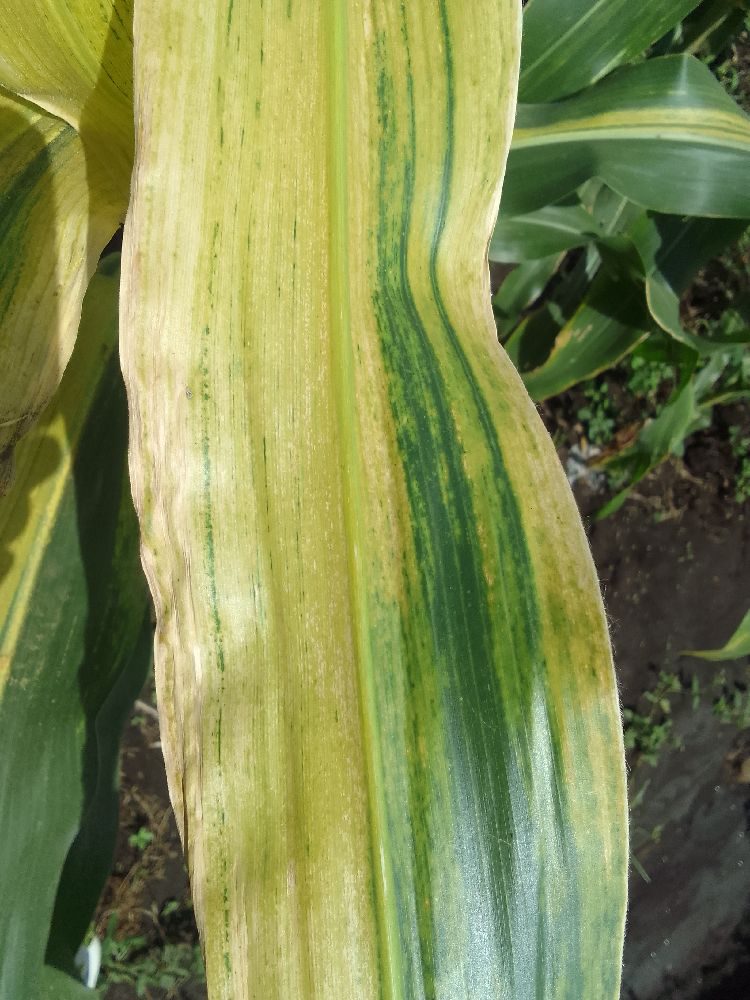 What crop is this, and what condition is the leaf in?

maize, maize lethal necrosis
